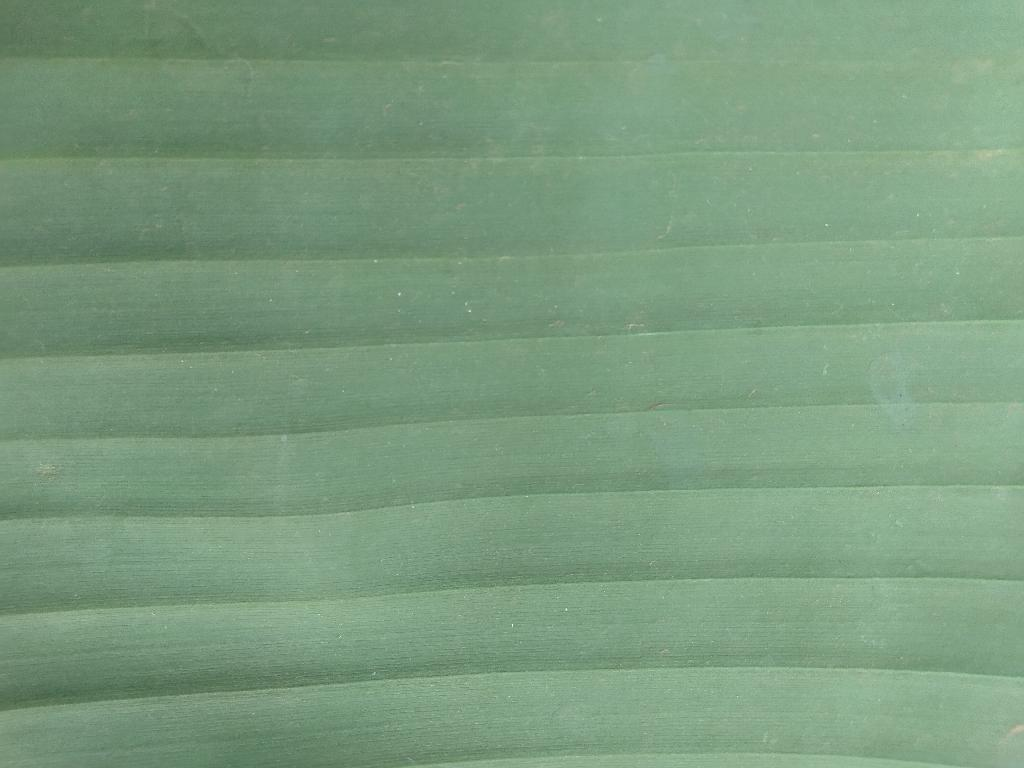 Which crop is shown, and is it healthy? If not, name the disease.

banana, healthy
